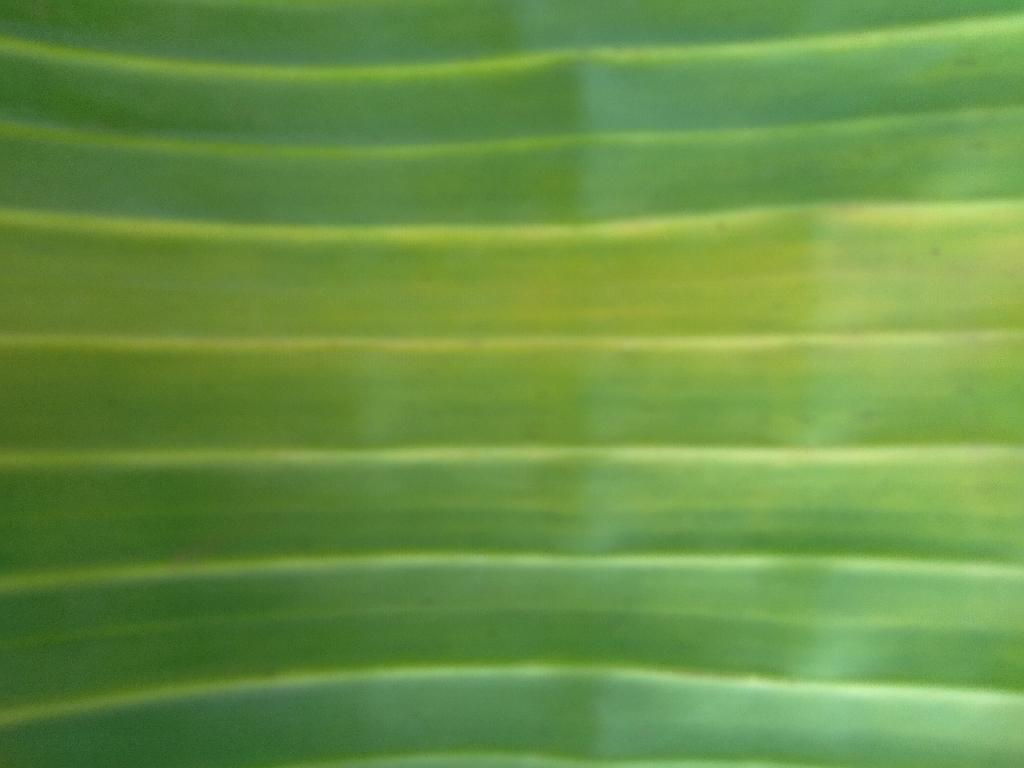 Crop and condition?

banana, fusarium wilt race 1
